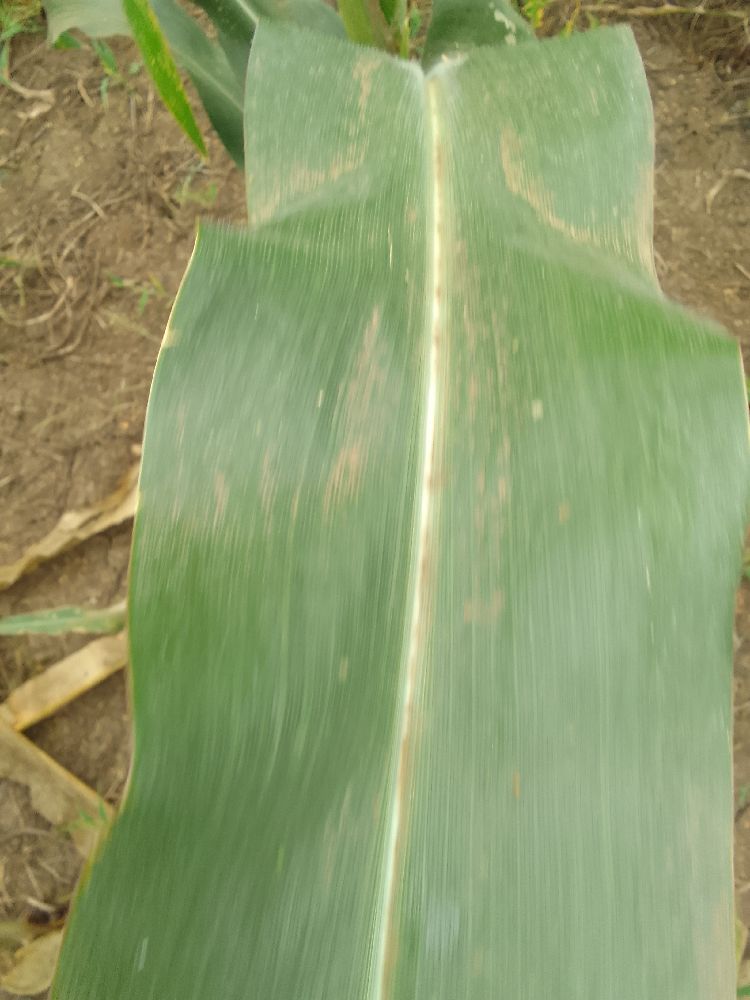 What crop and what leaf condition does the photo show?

maize, healthy
